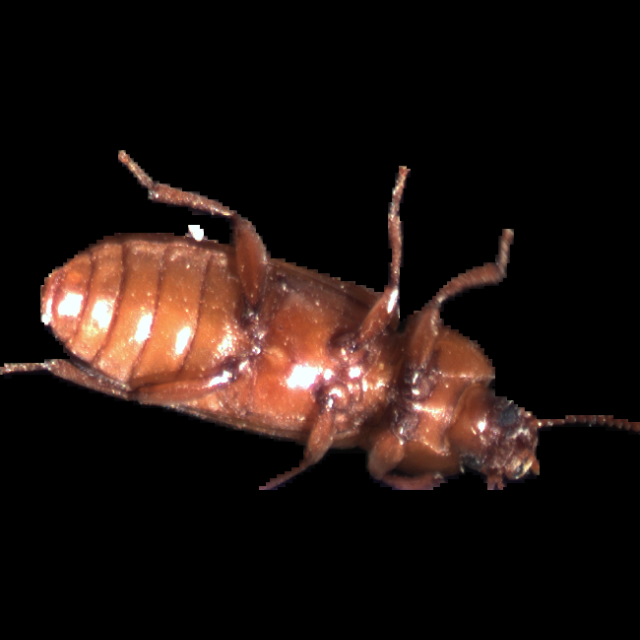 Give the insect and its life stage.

mealworm beetle
